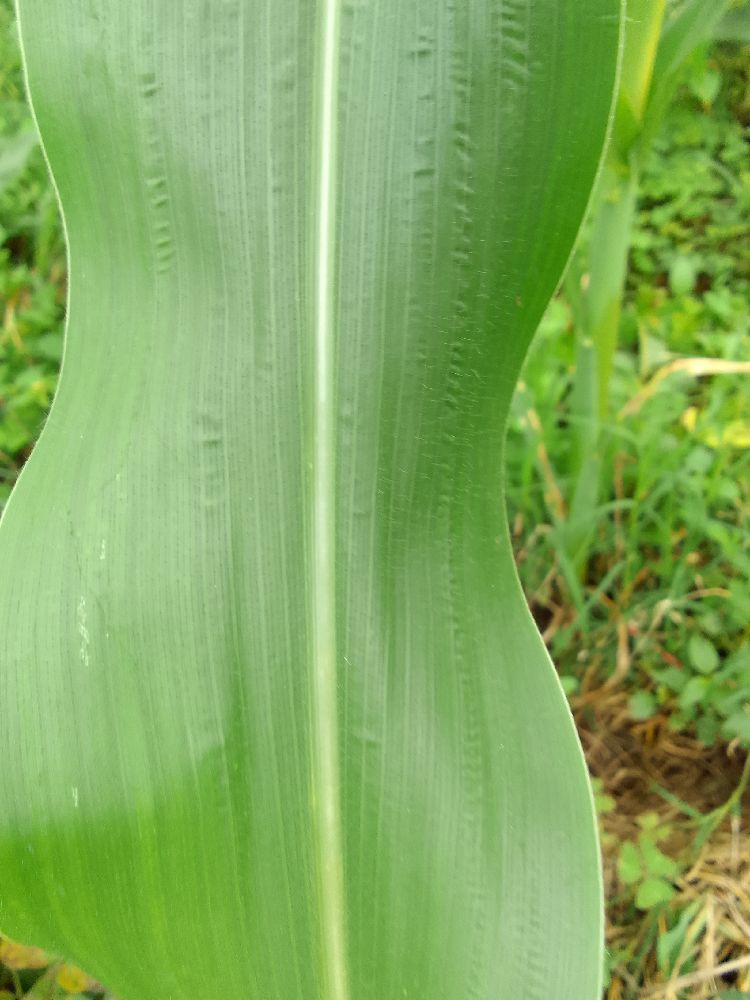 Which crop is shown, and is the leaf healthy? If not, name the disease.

maize, healthy
